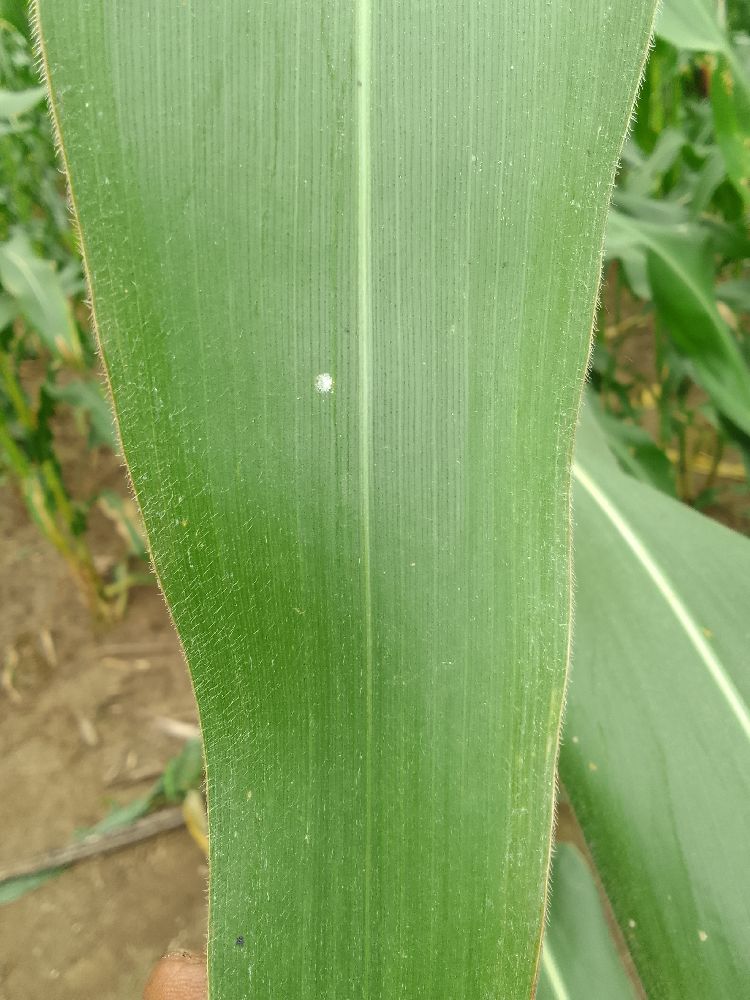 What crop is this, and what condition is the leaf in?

maize, healthy
